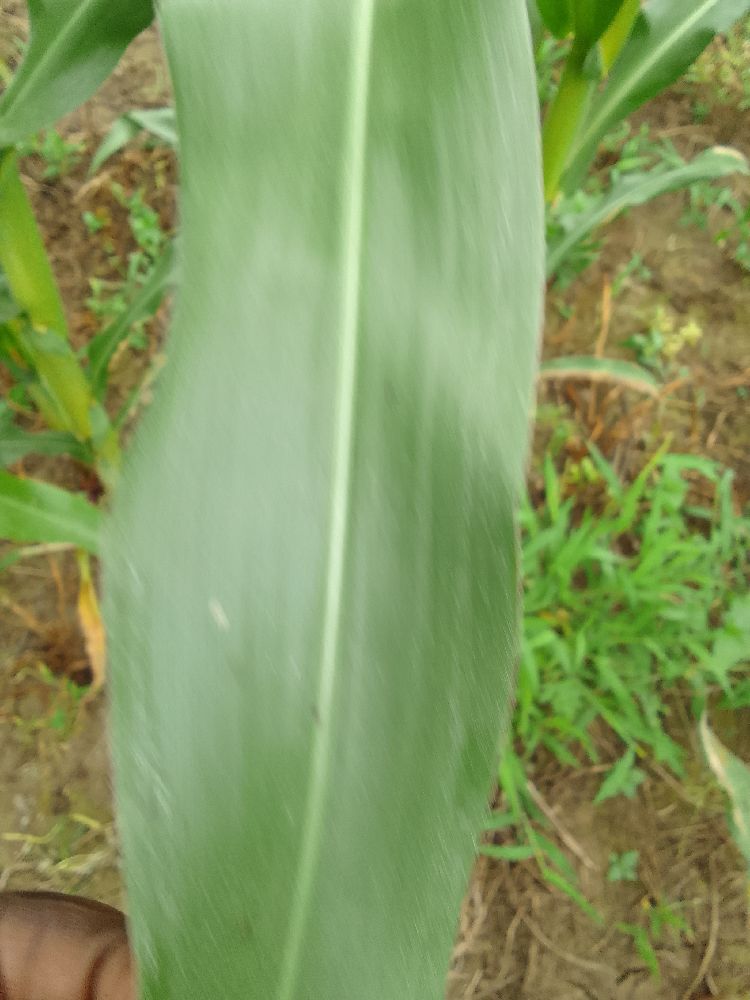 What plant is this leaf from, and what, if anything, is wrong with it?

common bean, healthy
